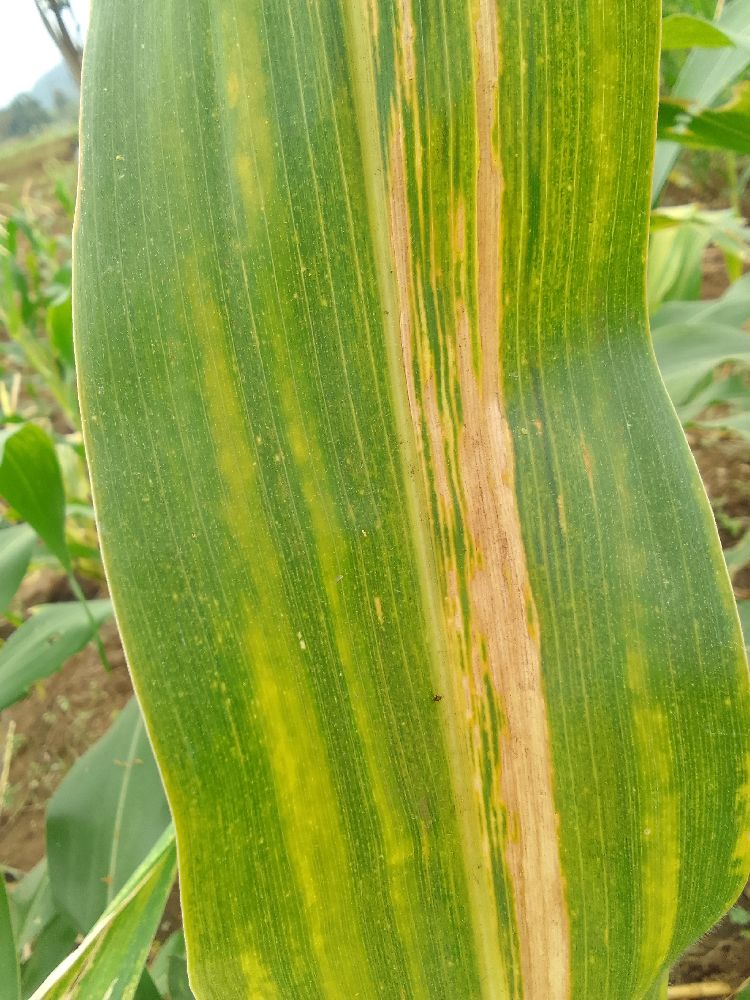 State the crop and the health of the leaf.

maize, maize lethal necrosis
